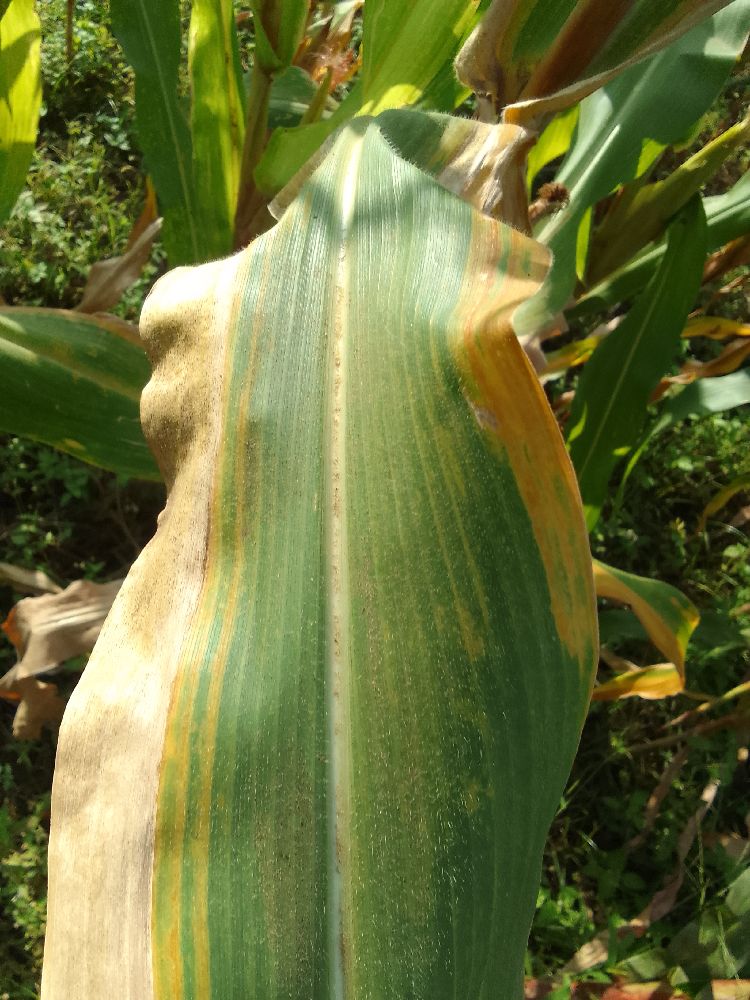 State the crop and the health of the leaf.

maize, maize lethal necrosis
